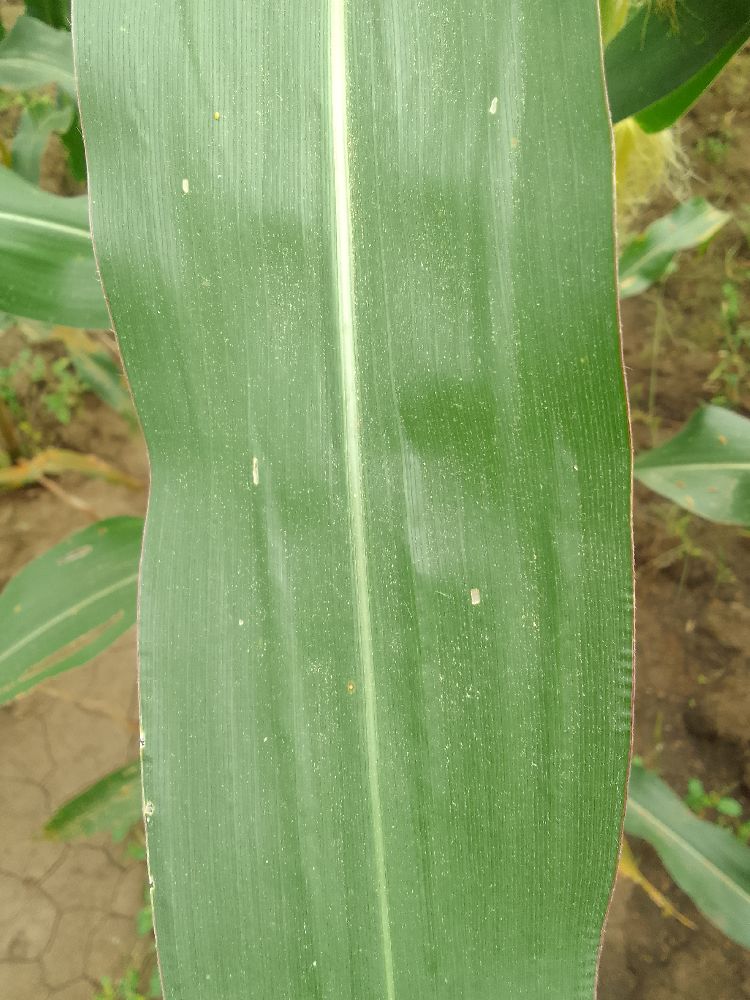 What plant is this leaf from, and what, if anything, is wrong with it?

maize, healthy
